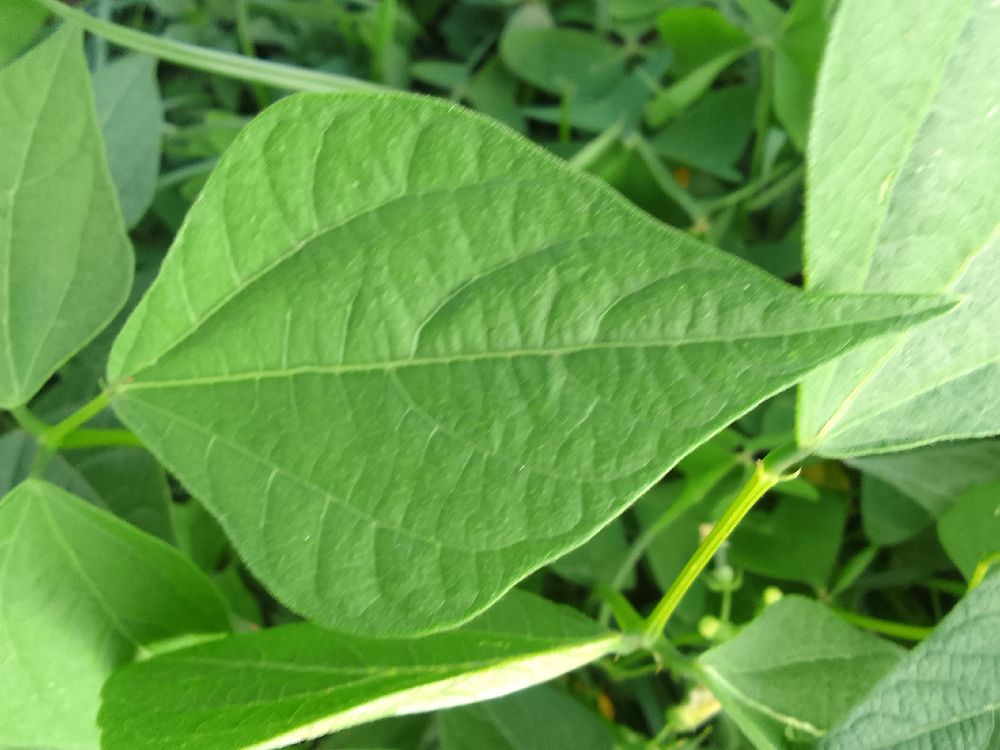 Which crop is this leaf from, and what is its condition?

common bean, healthy
